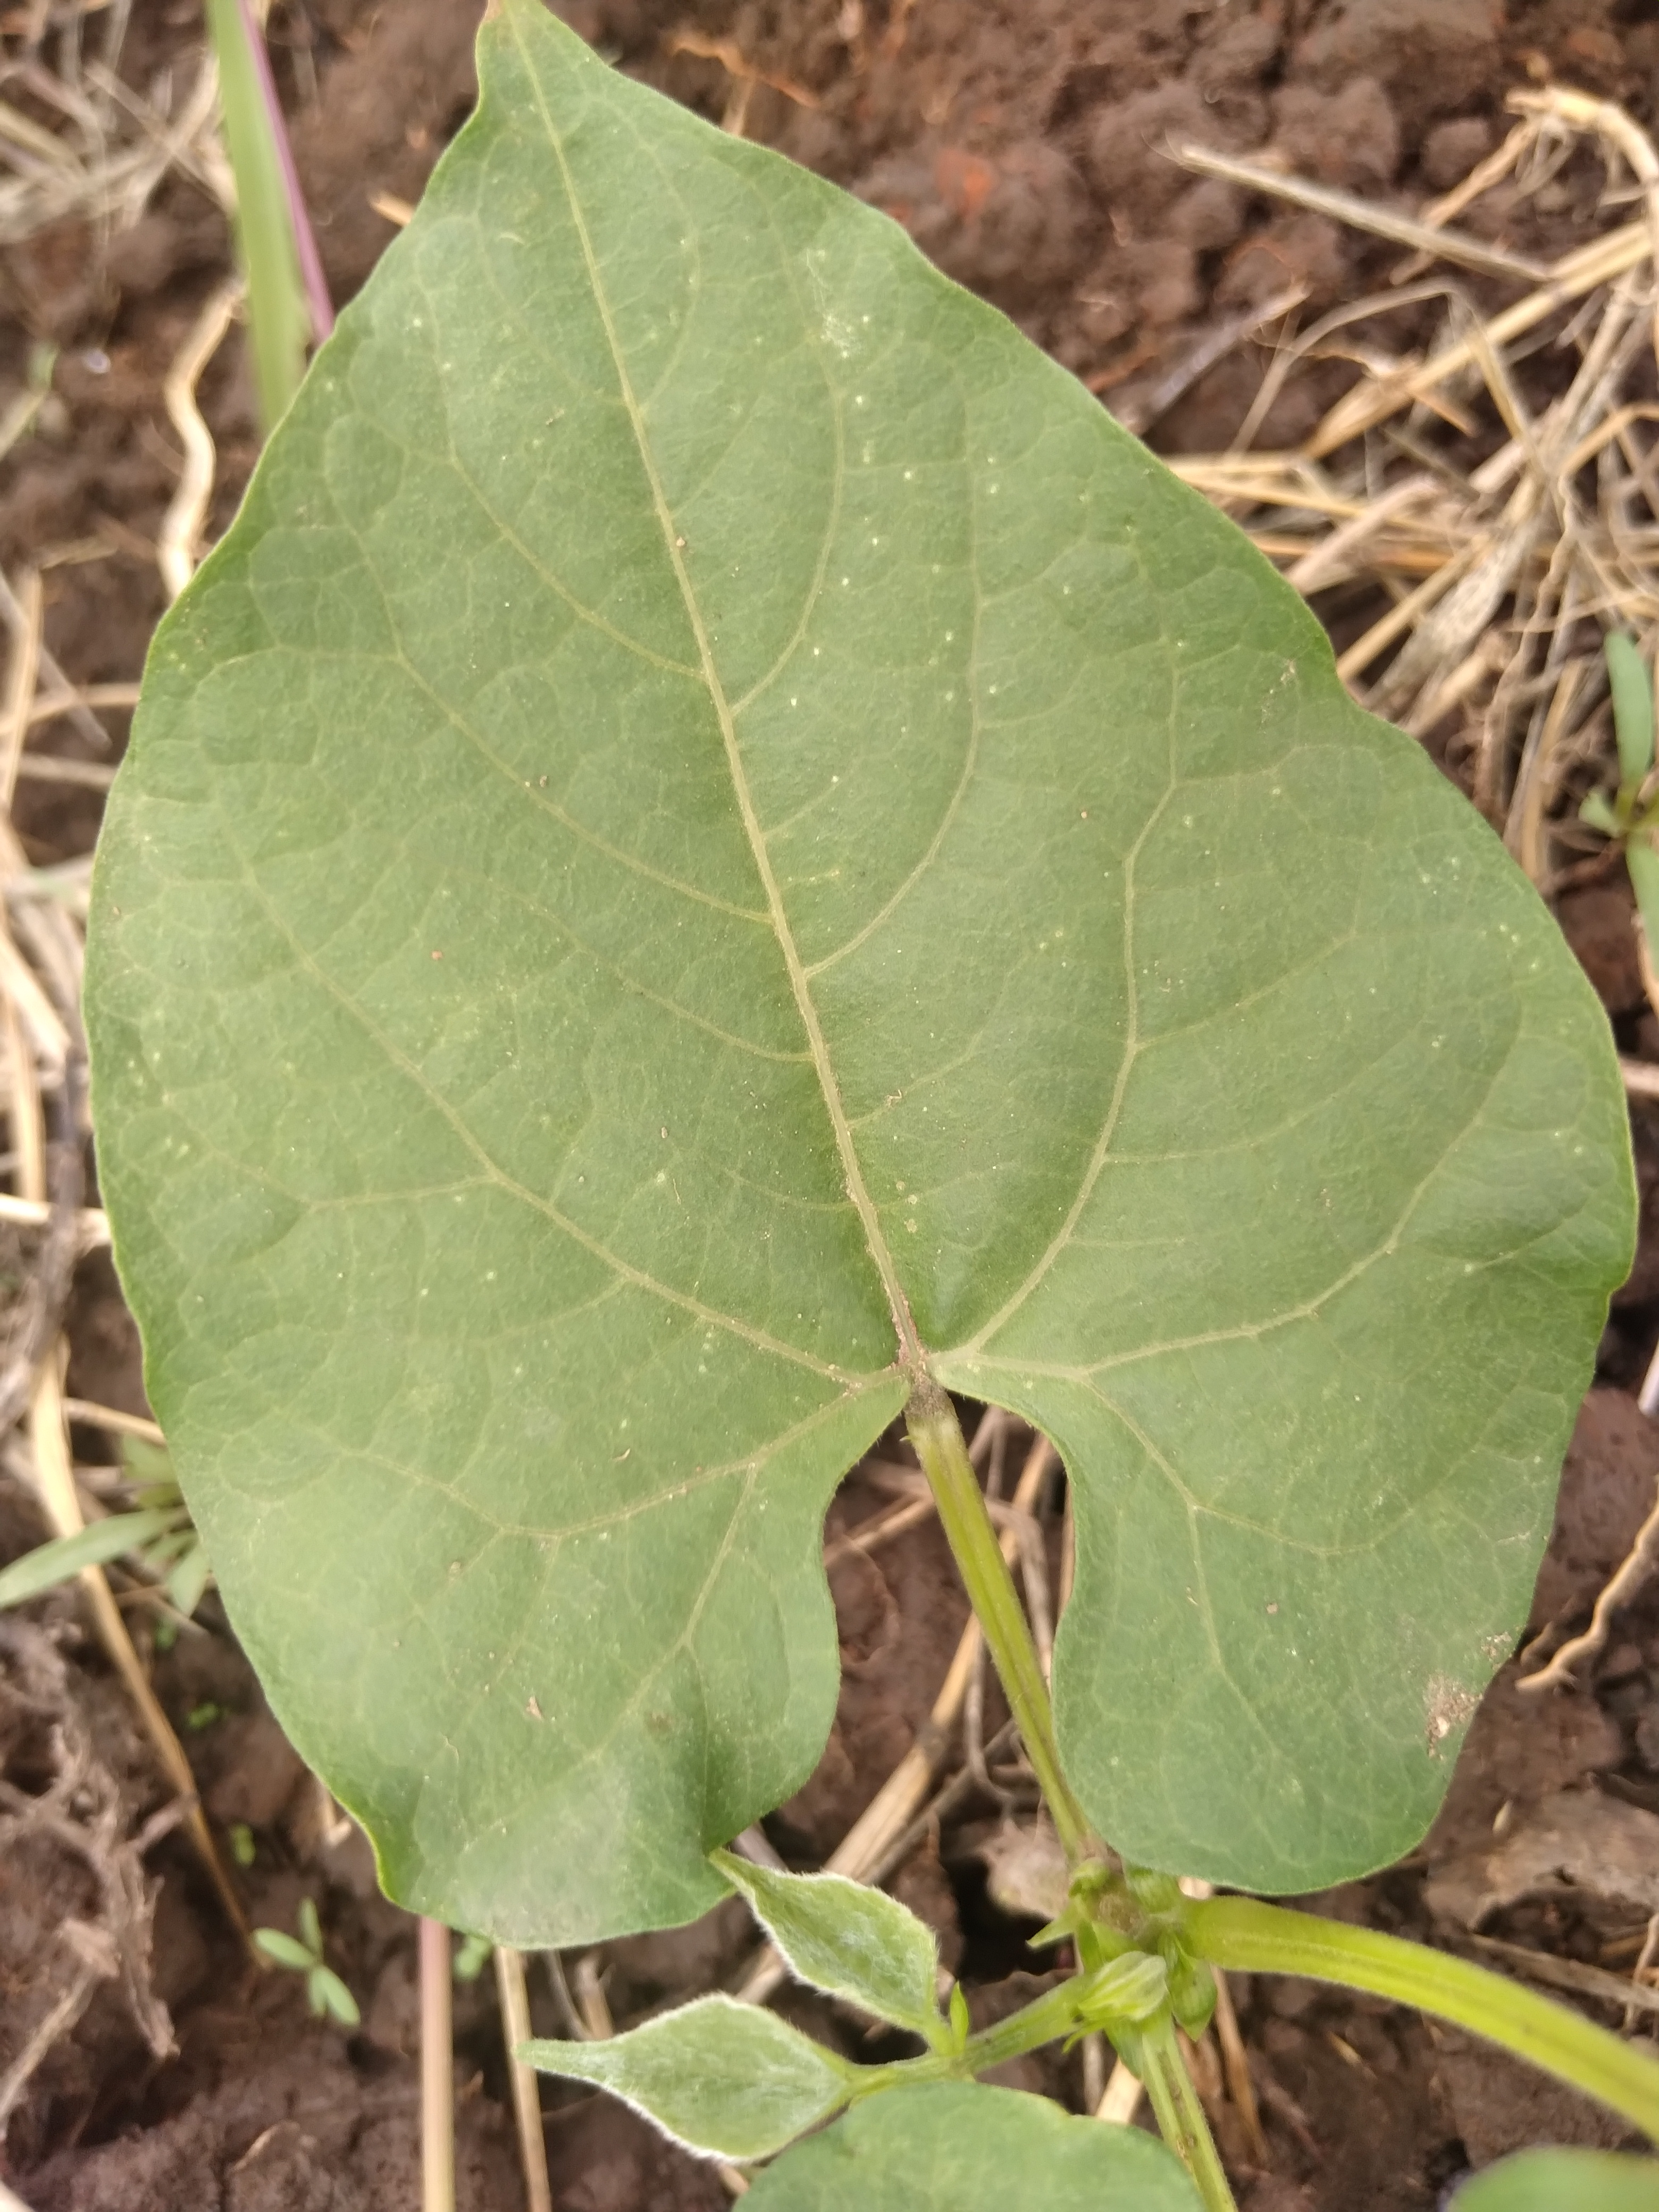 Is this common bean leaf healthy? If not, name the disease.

healthy
